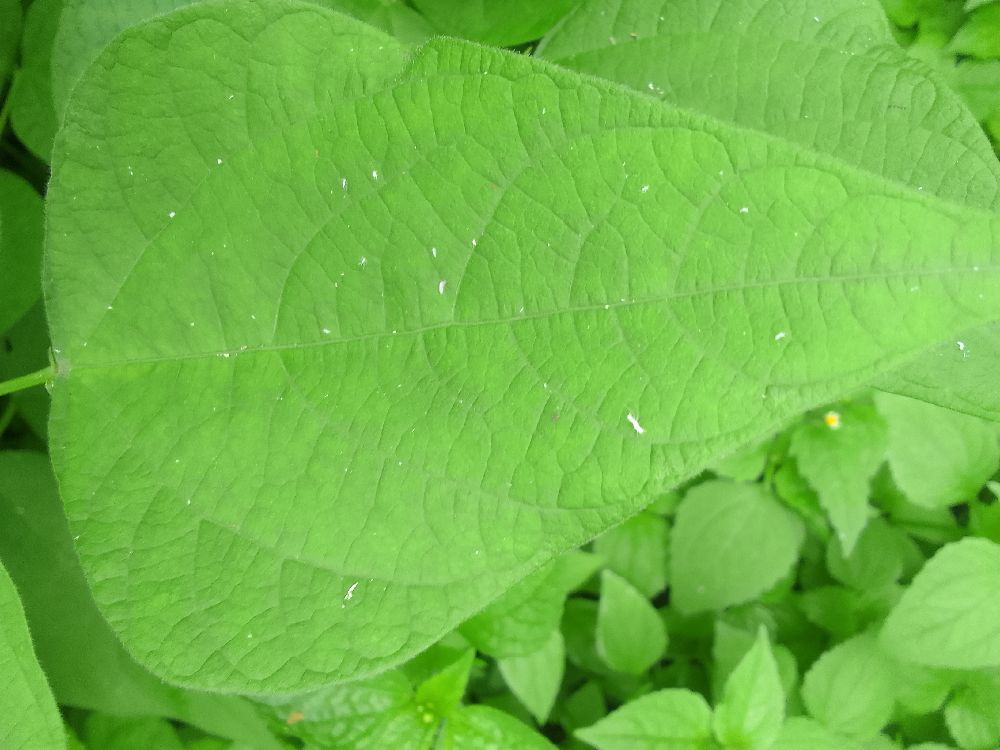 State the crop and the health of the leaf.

common bean, healthy
